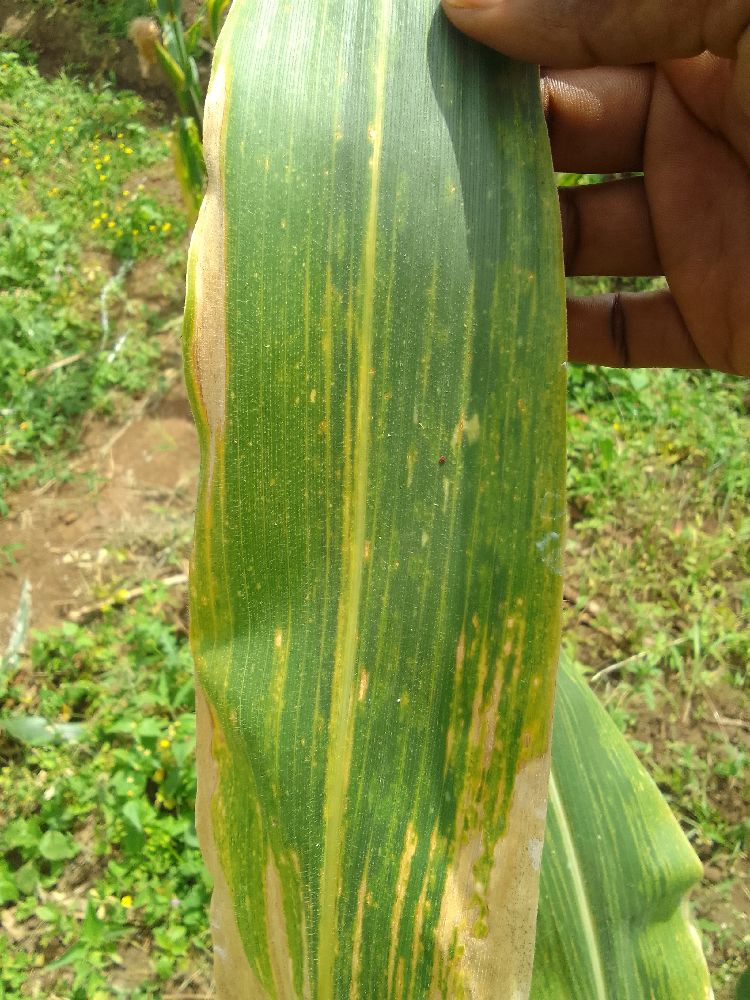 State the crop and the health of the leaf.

maize, maize lethal necrosis
